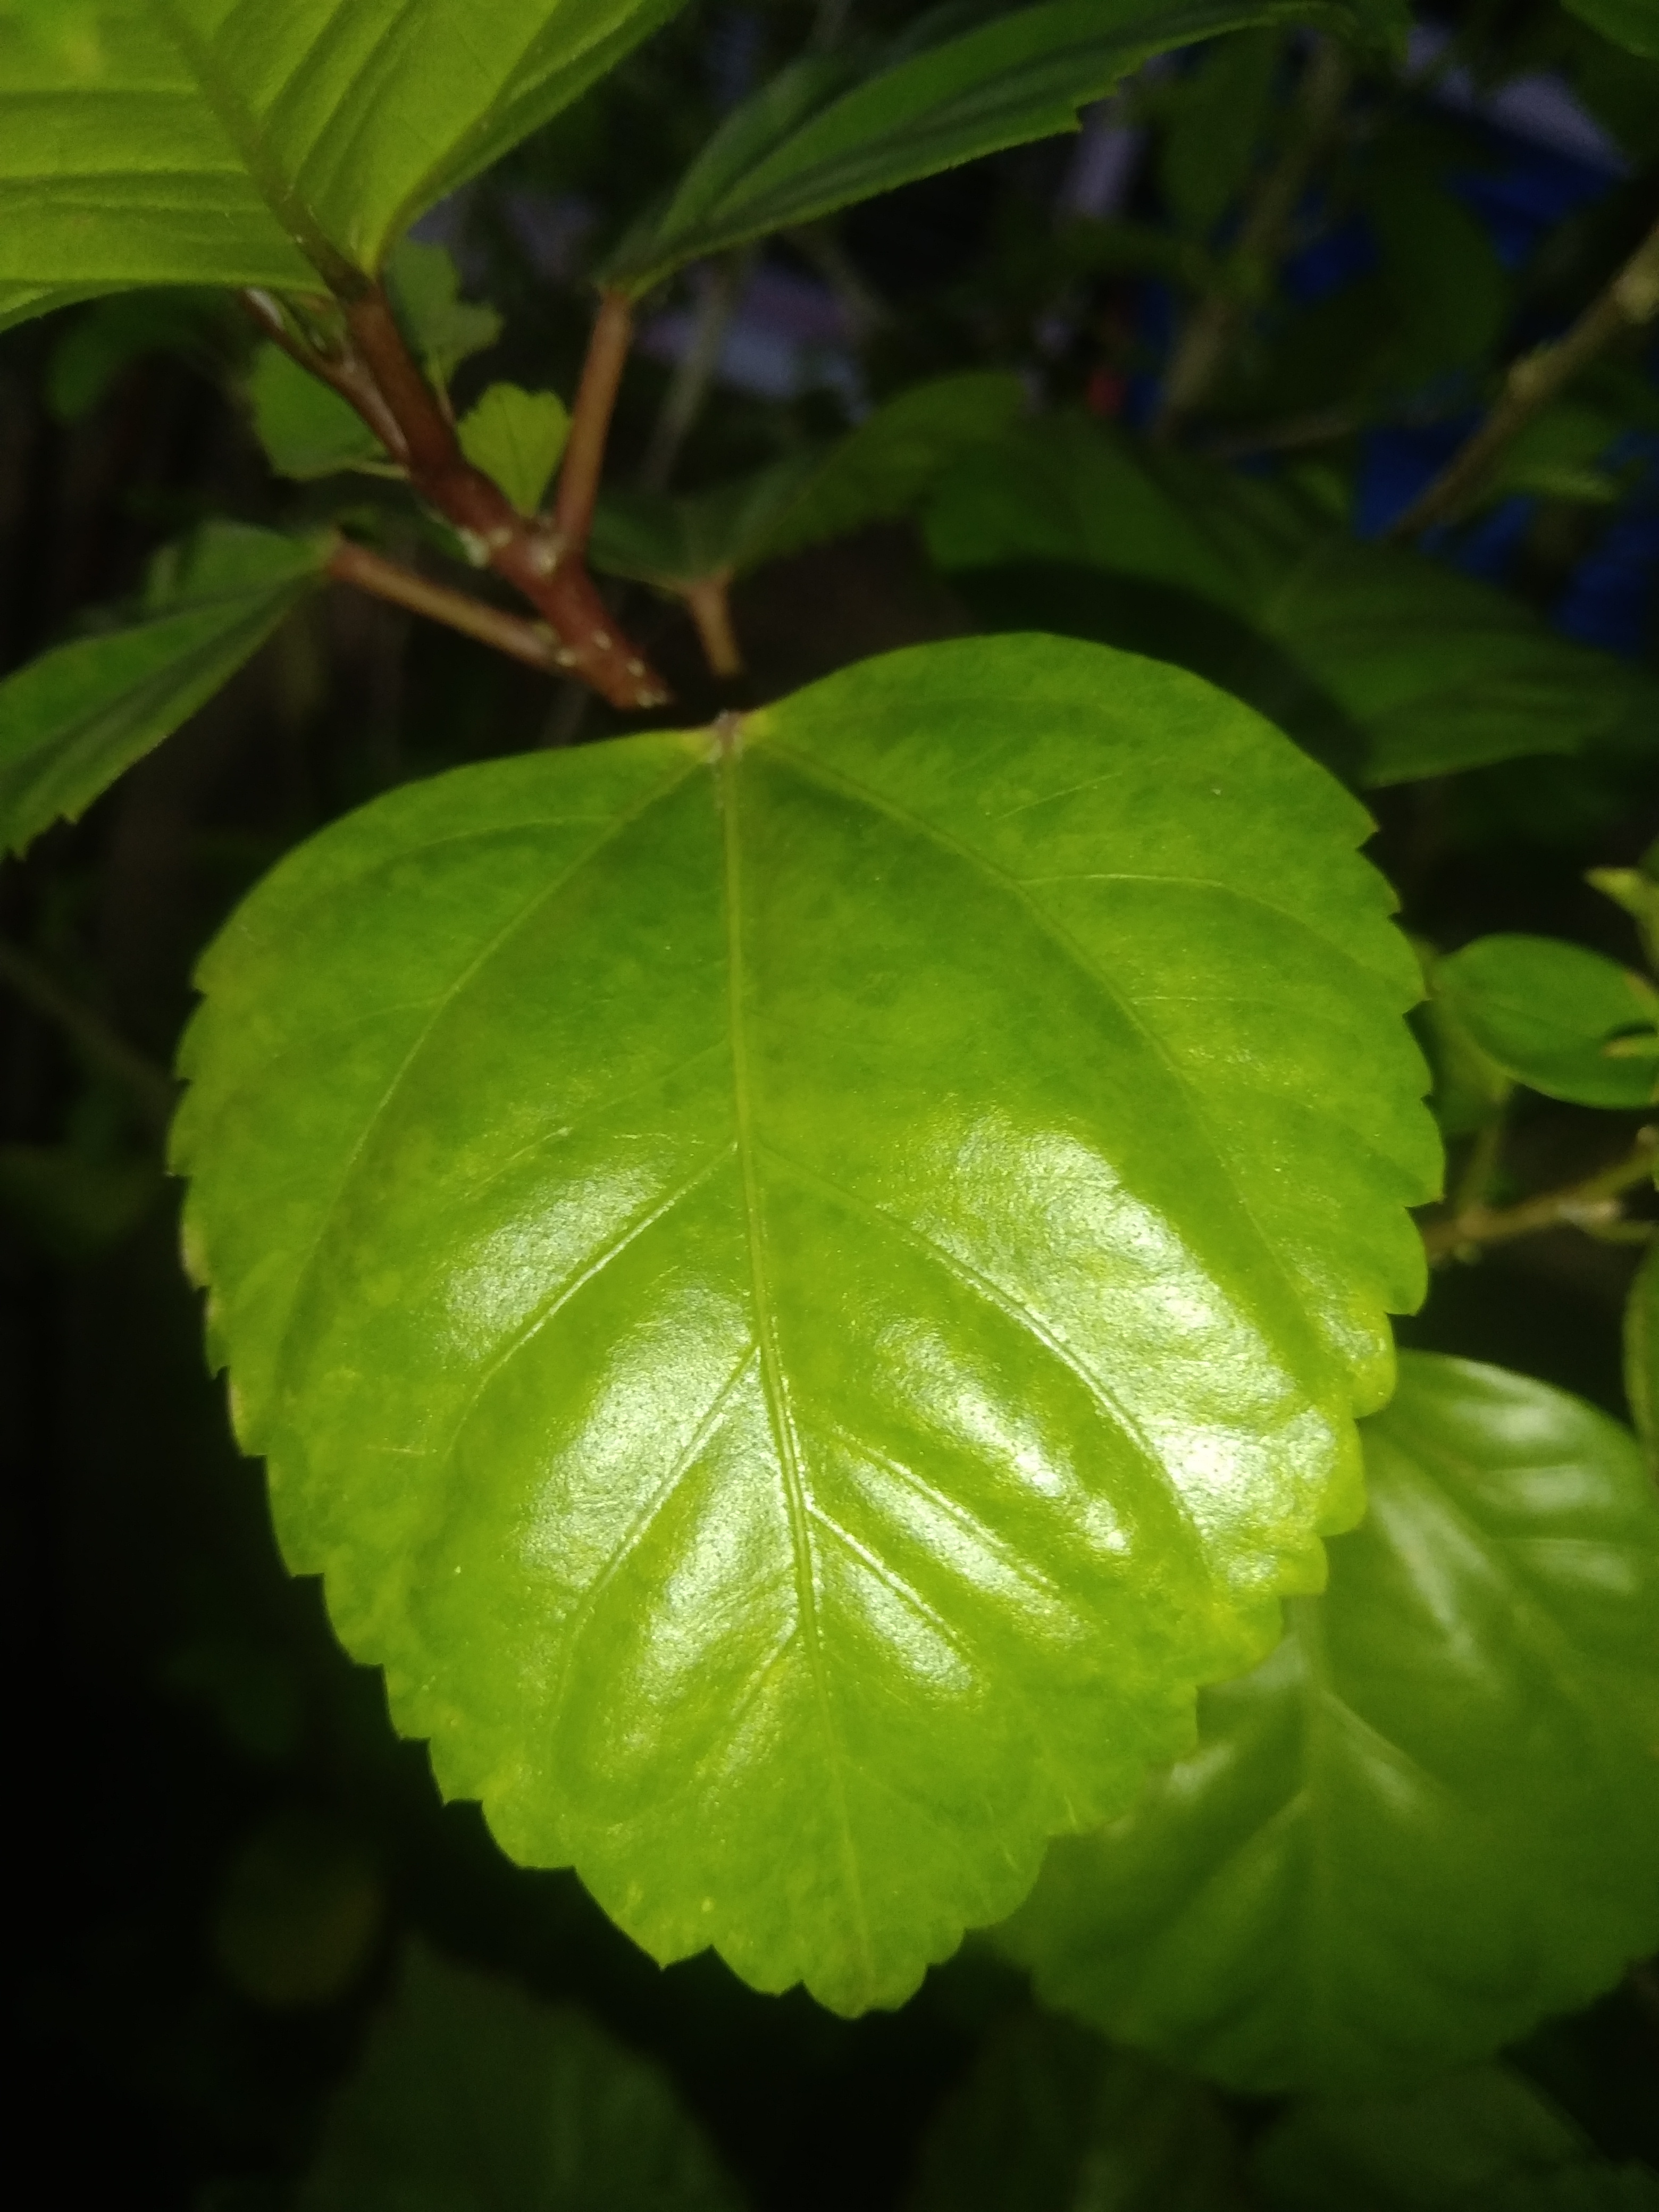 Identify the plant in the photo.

hibiscus
